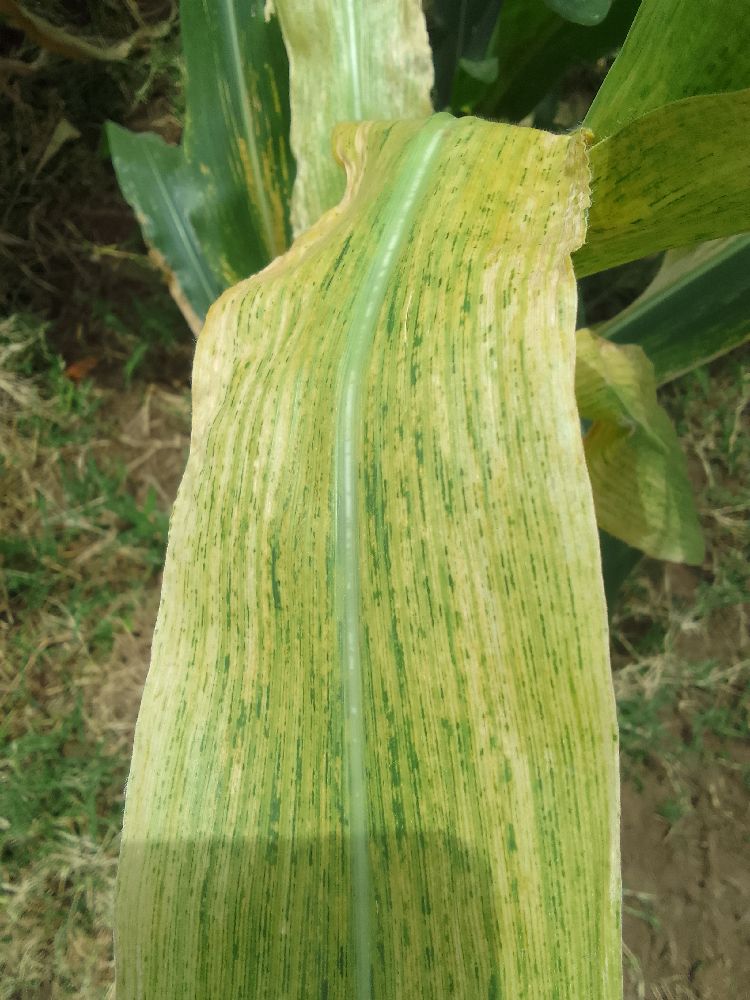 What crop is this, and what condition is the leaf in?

maize, maize lethal necrosis
